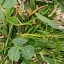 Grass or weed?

unstructured weed
